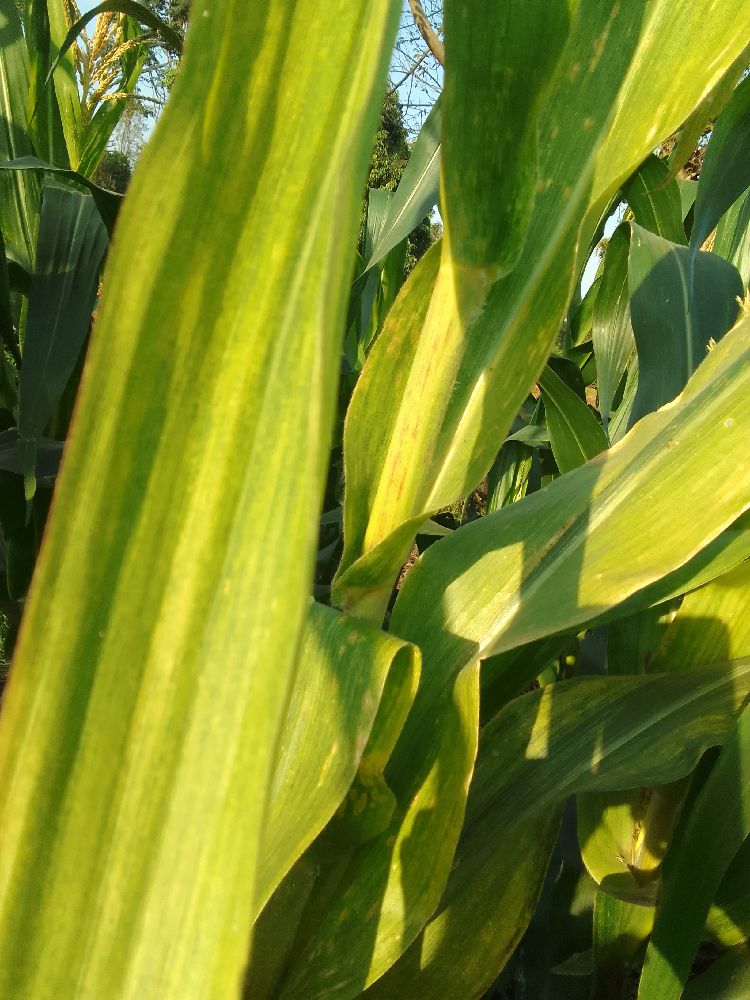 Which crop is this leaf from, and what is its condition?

maize, maize lethal necrosis
